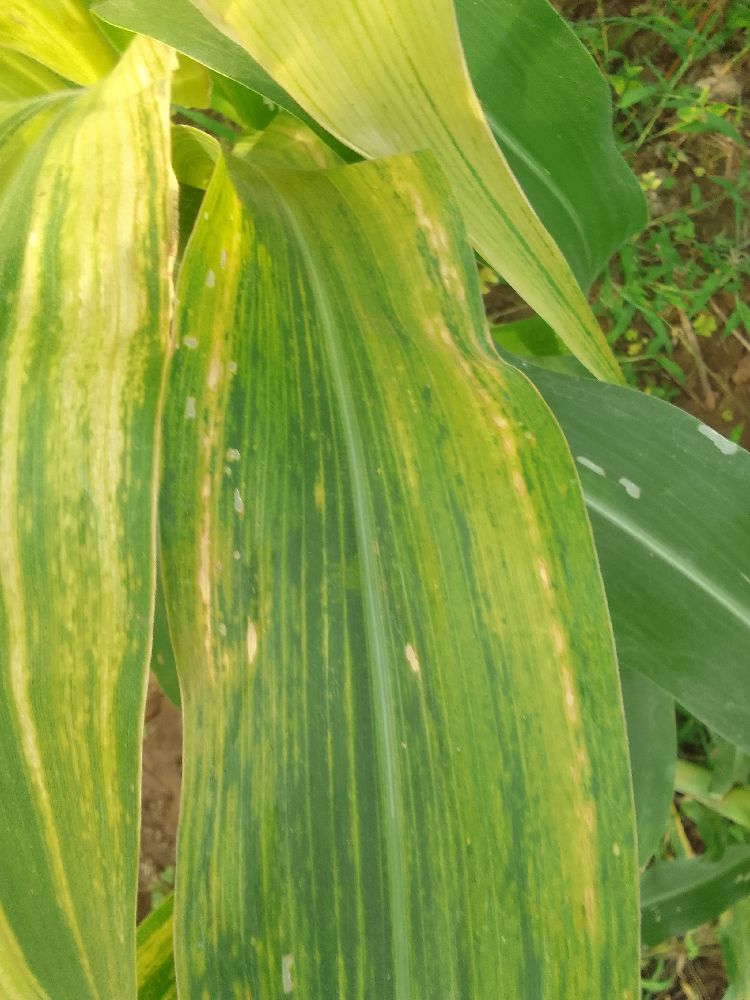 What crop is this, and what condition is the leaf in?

maize, maize lethal necrosis
